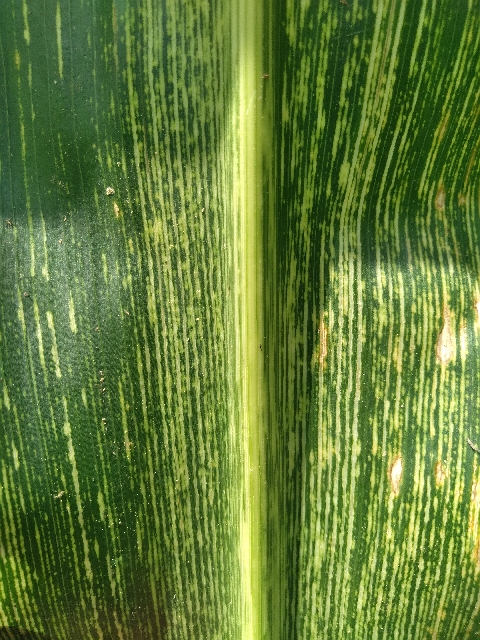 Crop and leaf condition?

maize, maize streak virus
